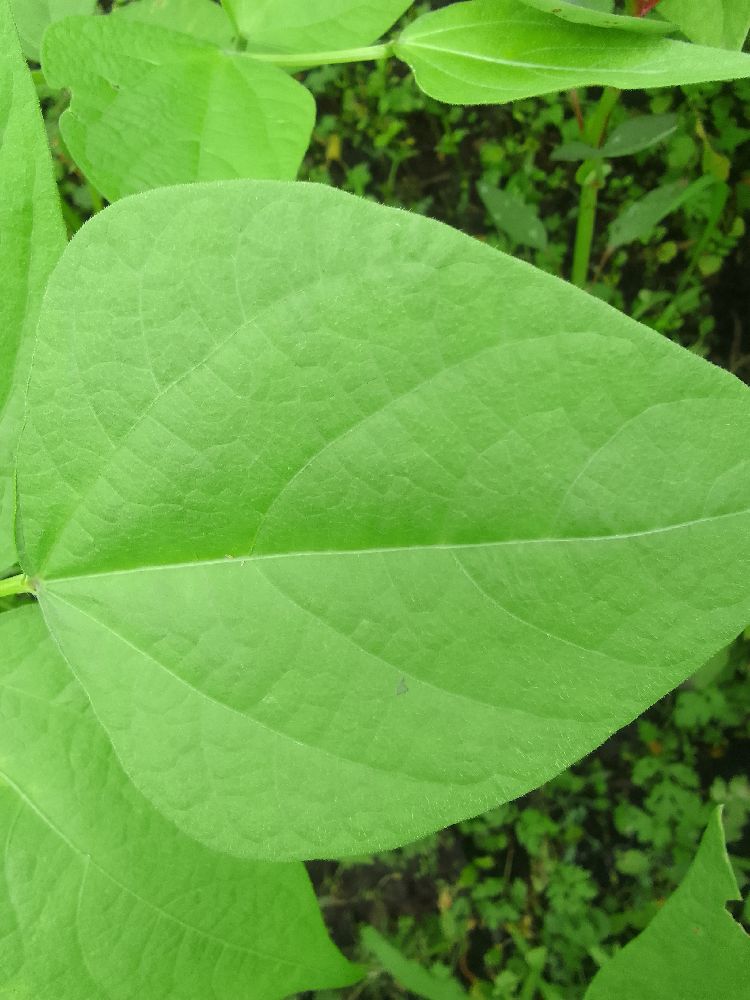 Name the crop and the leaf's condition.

common bean, healthy
